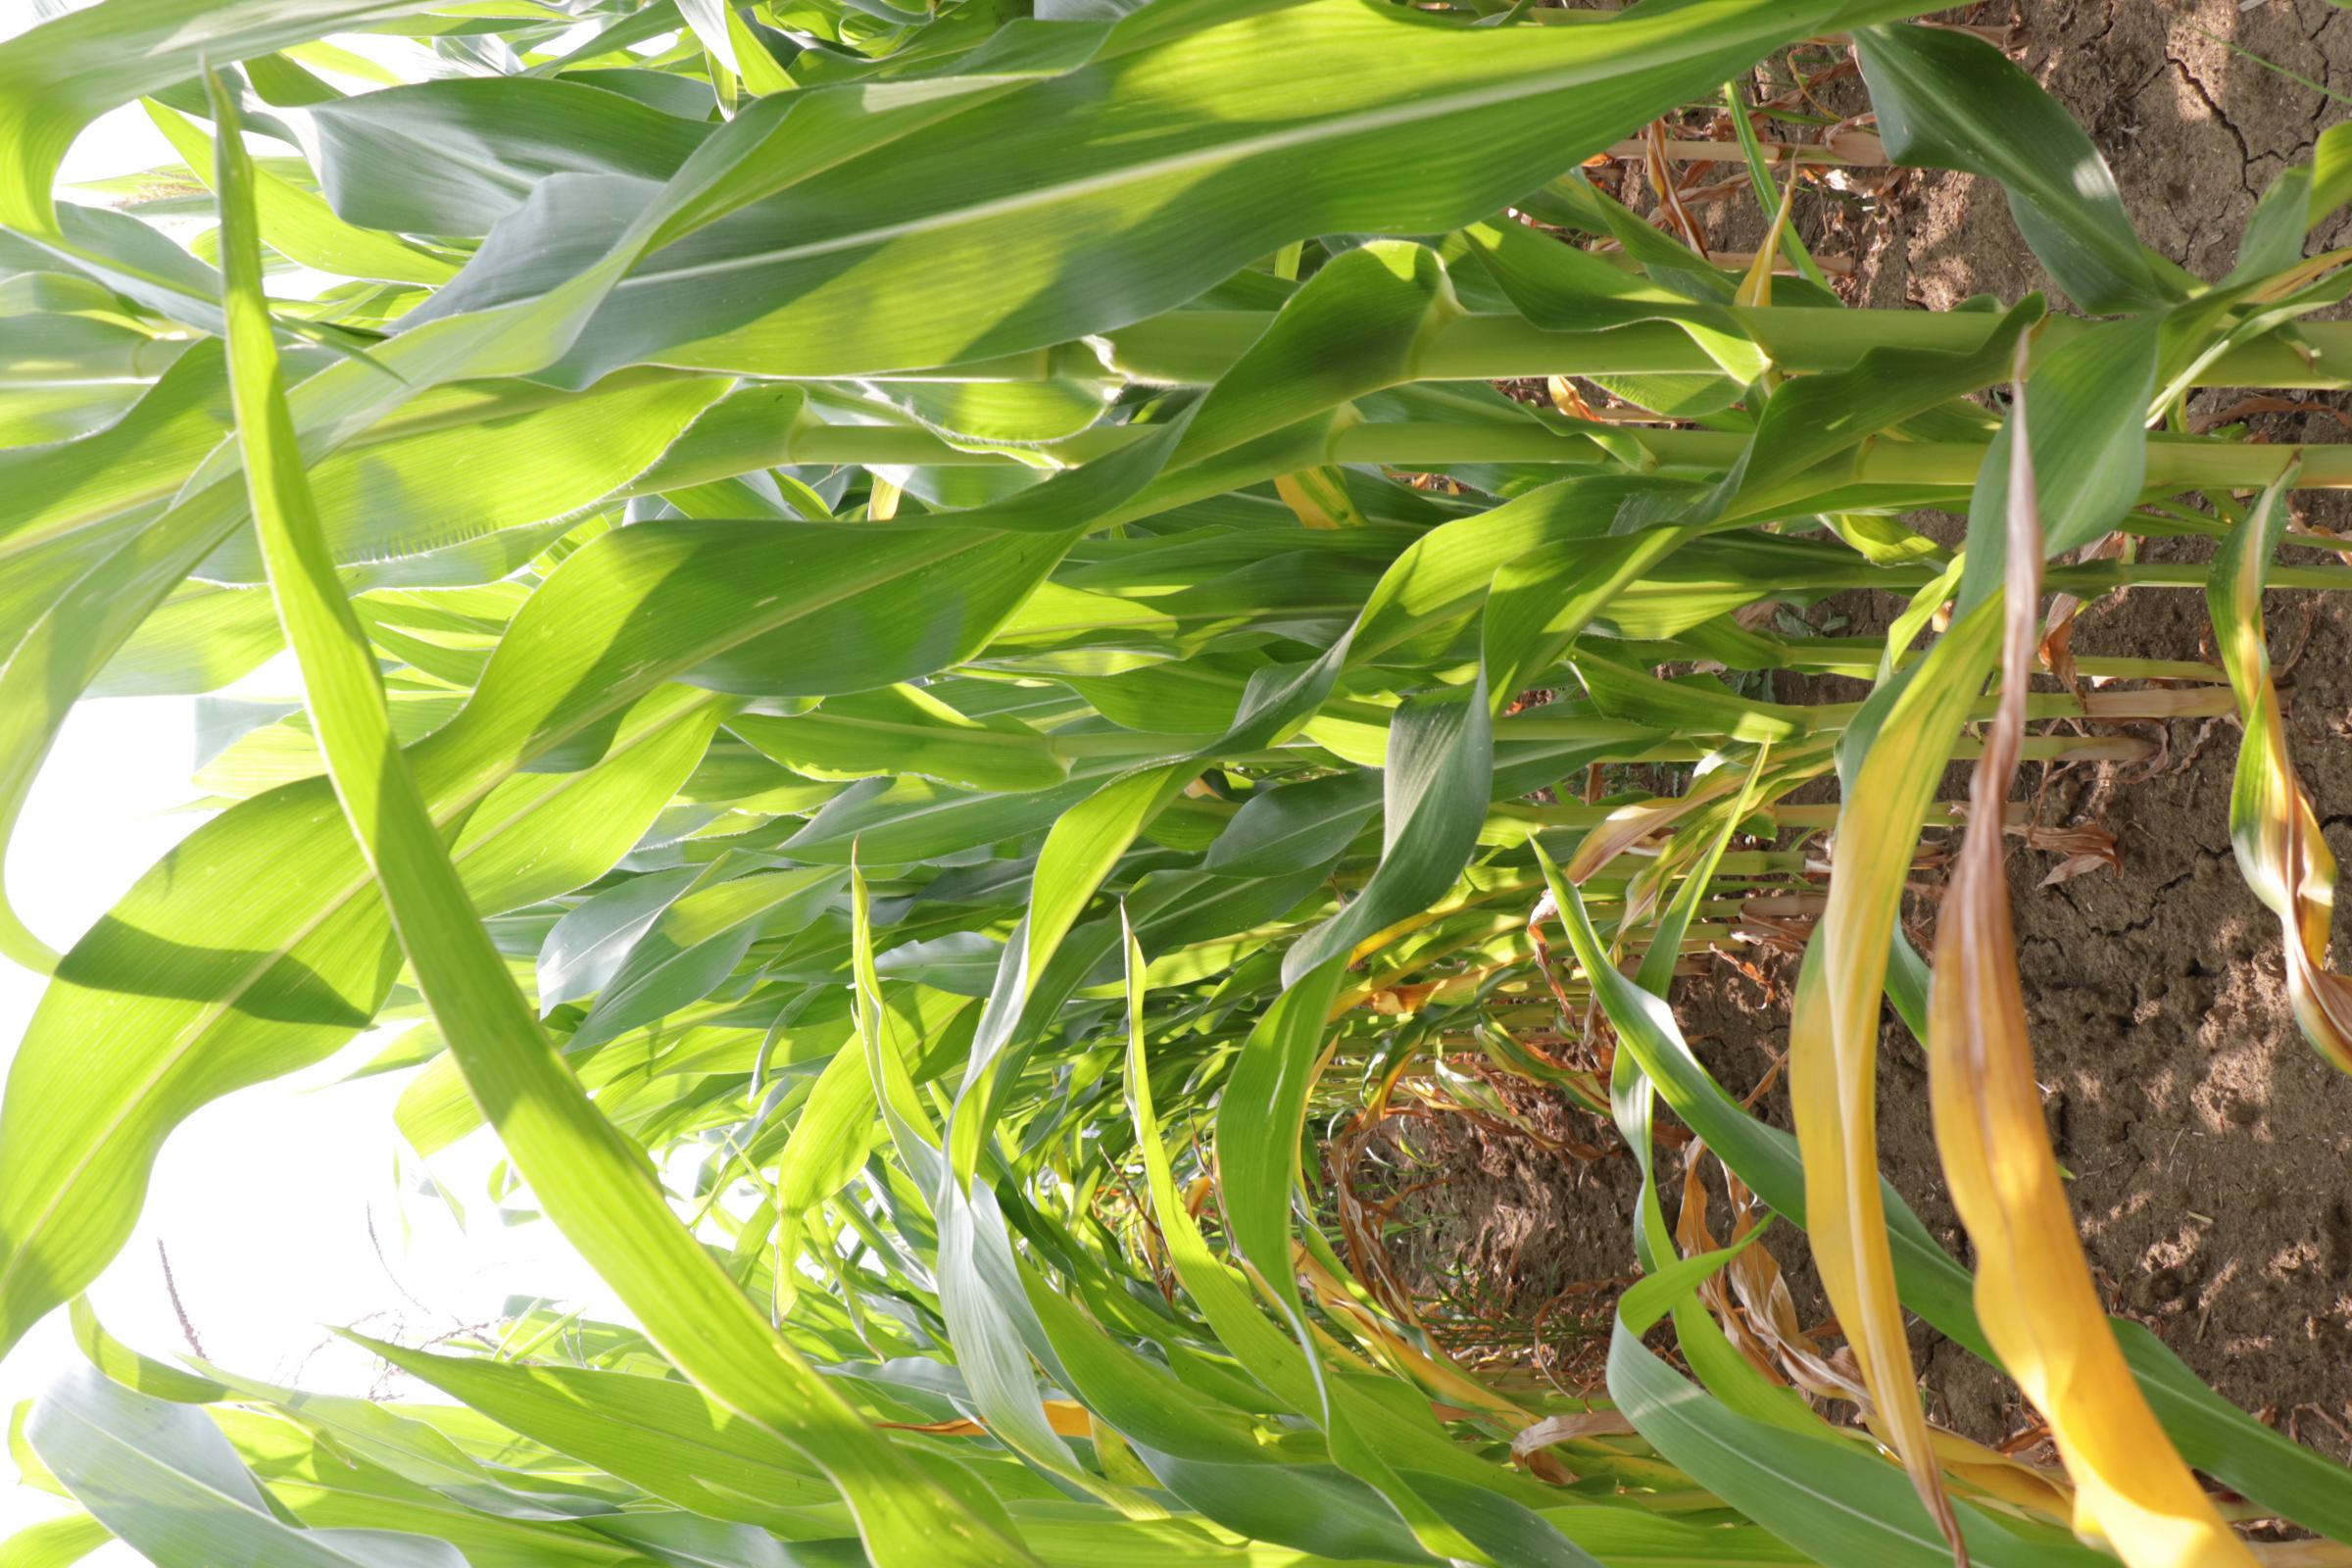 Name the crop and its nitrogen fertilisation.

maize, reduced nitrogen fertilisation
